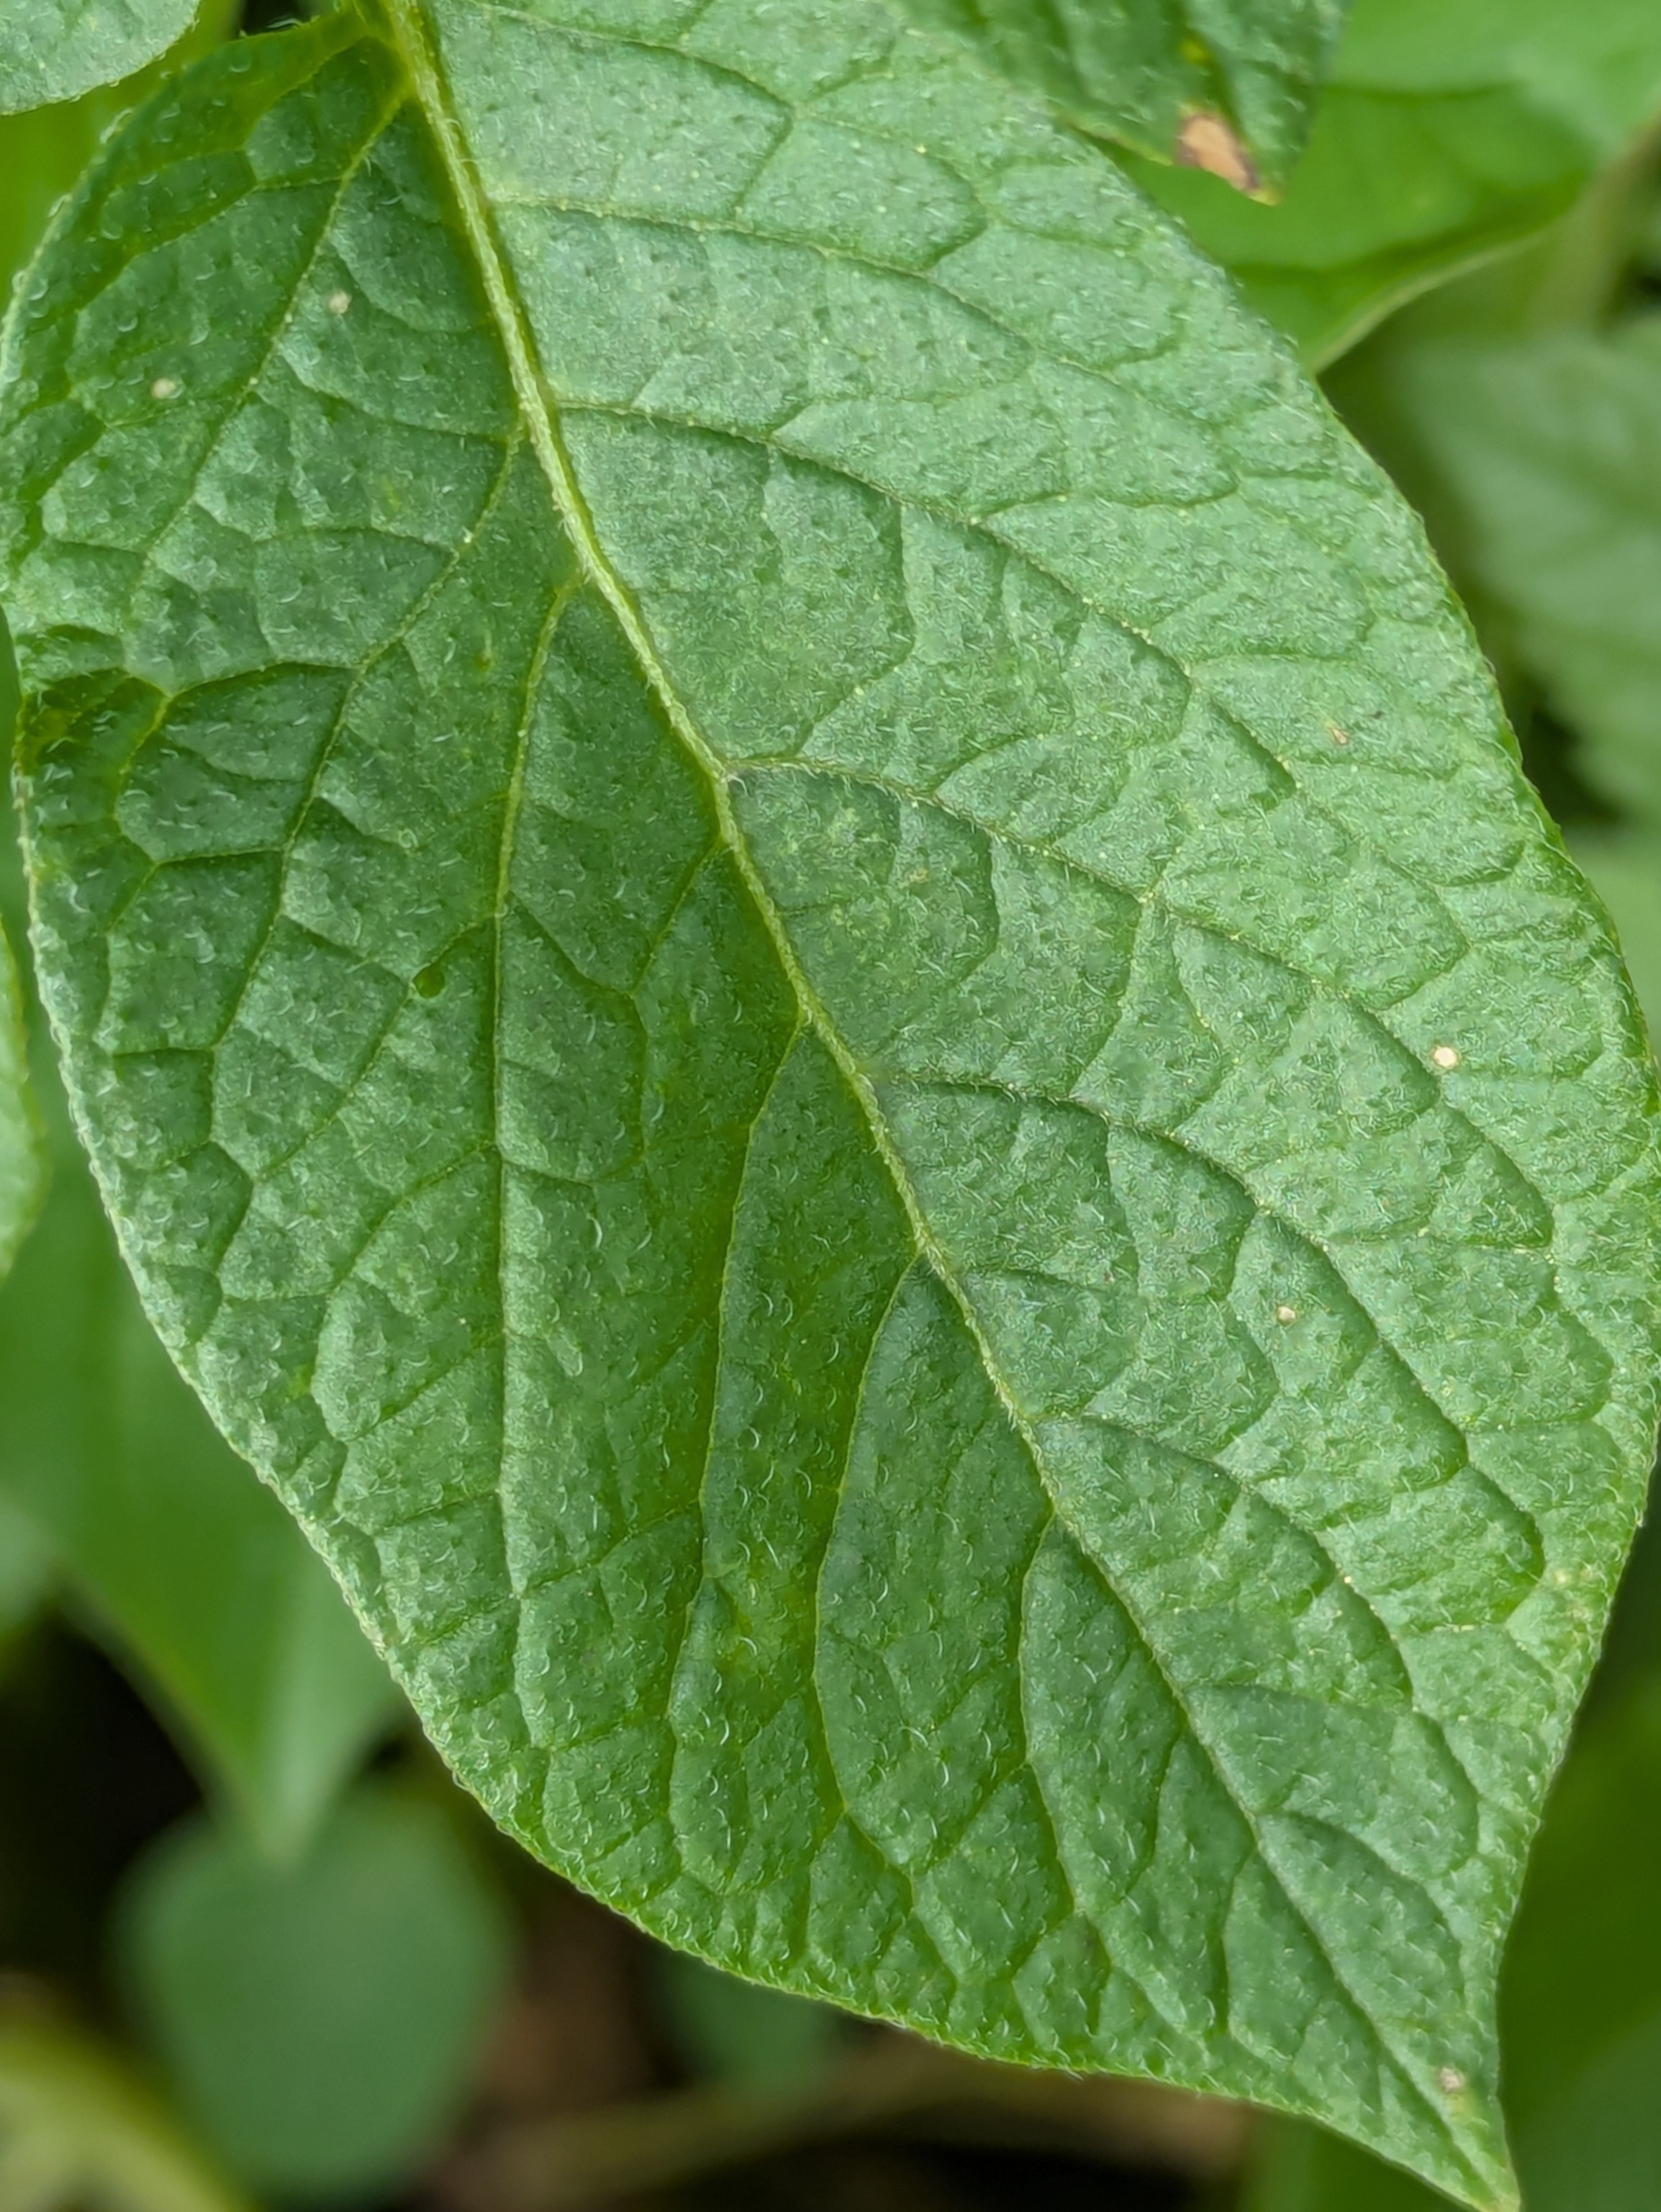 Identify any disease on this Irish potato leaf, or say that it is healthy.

healthy
